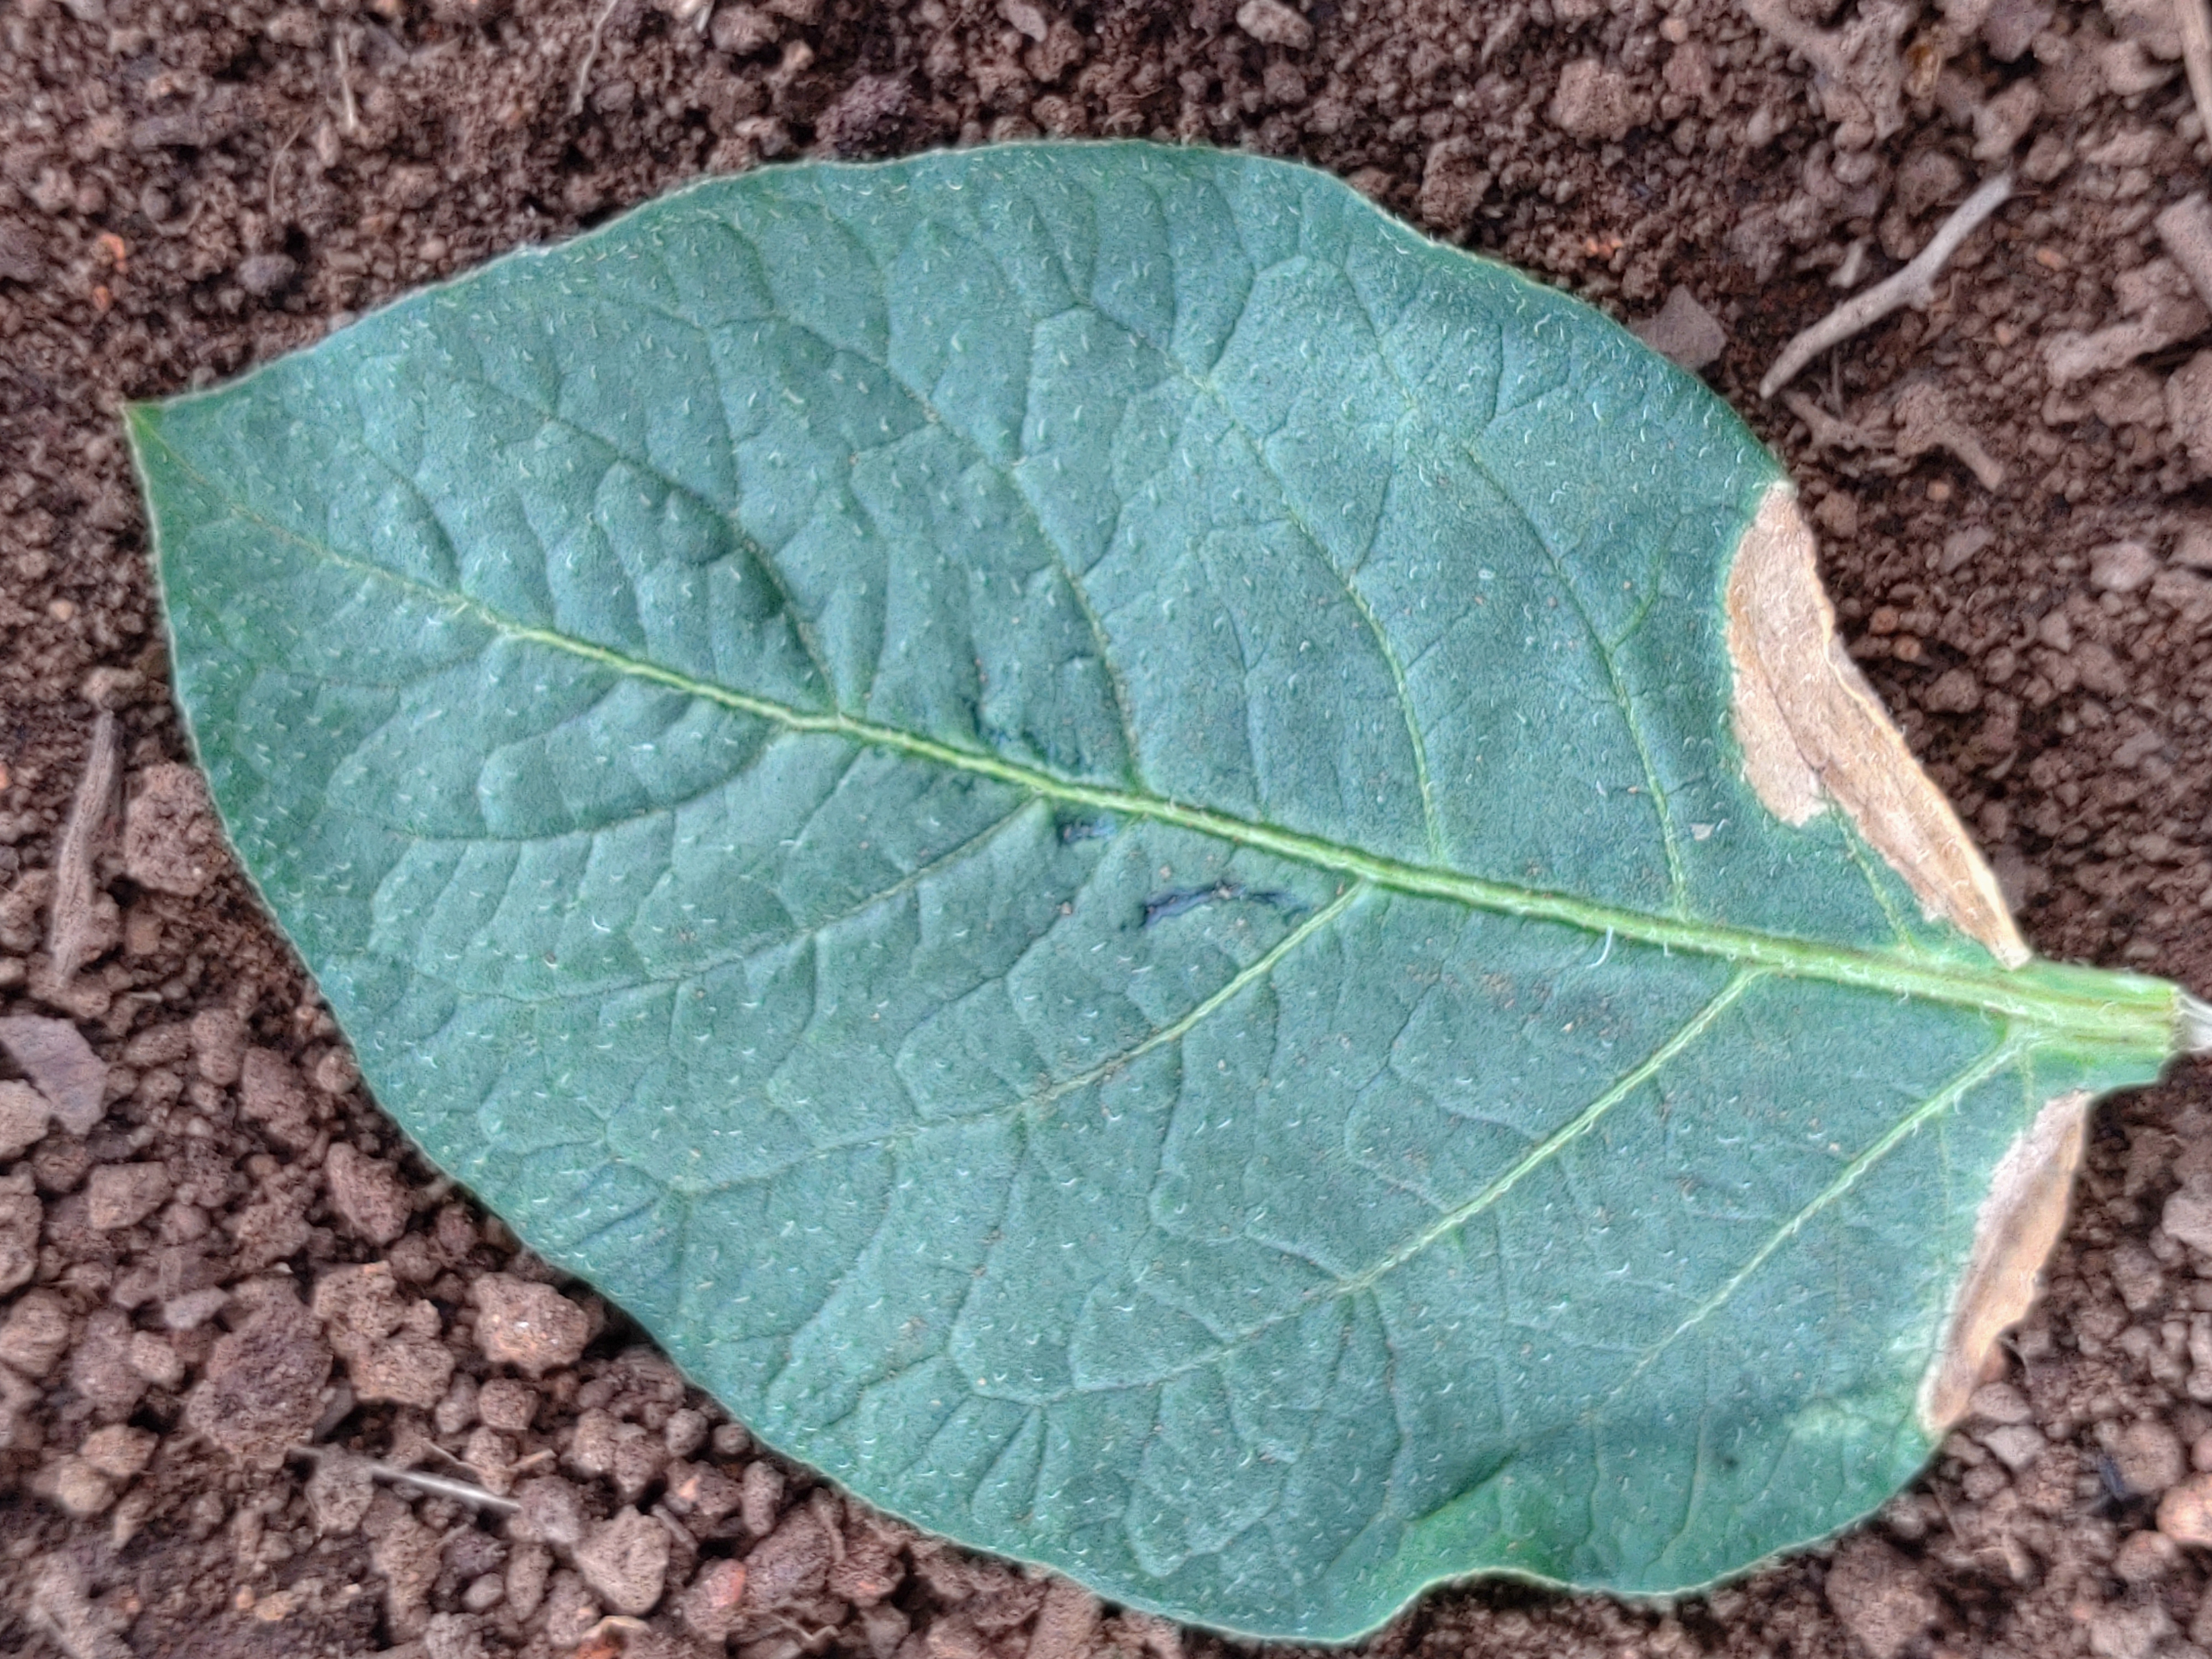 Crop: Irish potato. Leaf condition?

early blight
